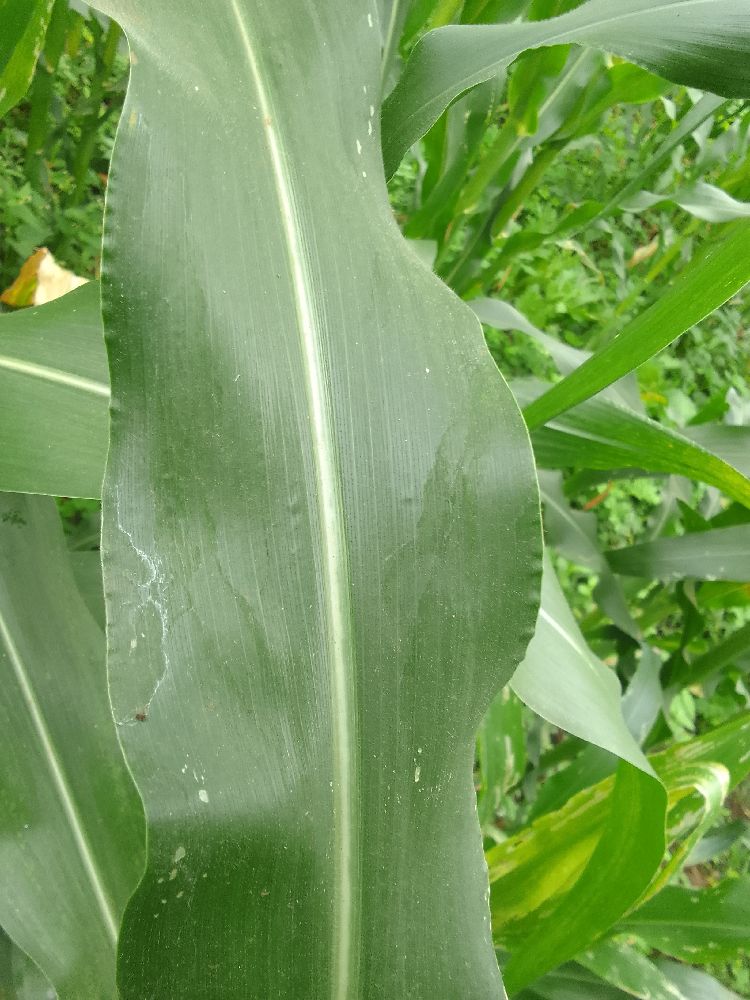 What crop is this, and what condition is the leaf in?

maize, healthy
